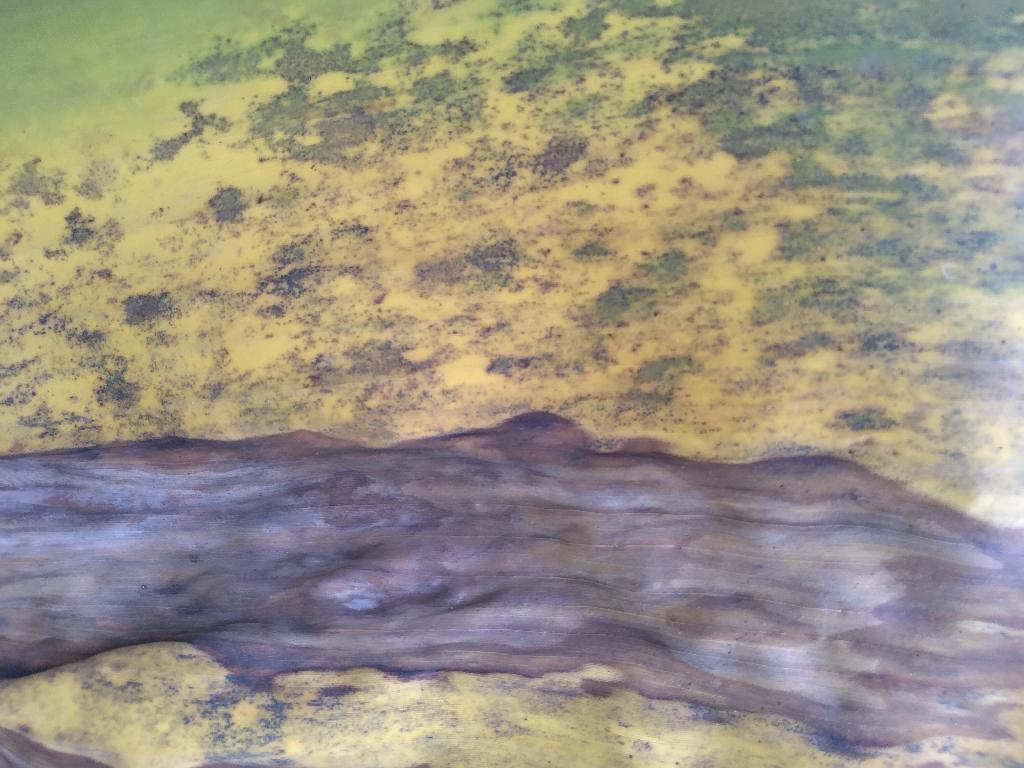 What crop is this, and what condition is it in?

banana, black sigatoka
